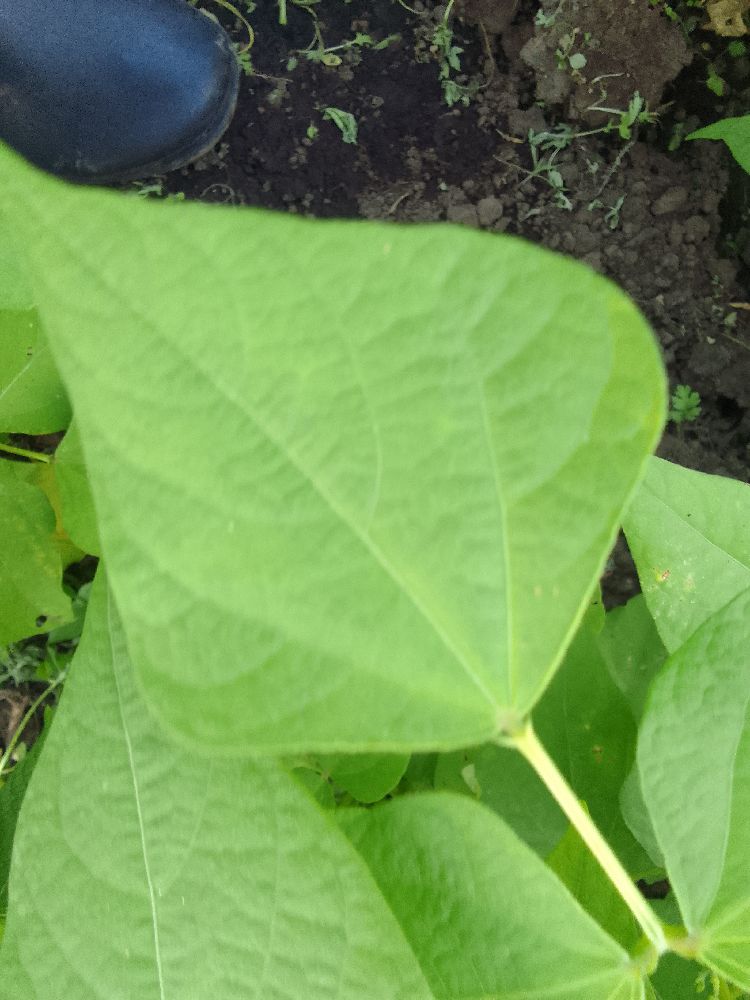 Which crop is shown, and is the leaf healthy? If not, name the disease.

common bean, healthy
